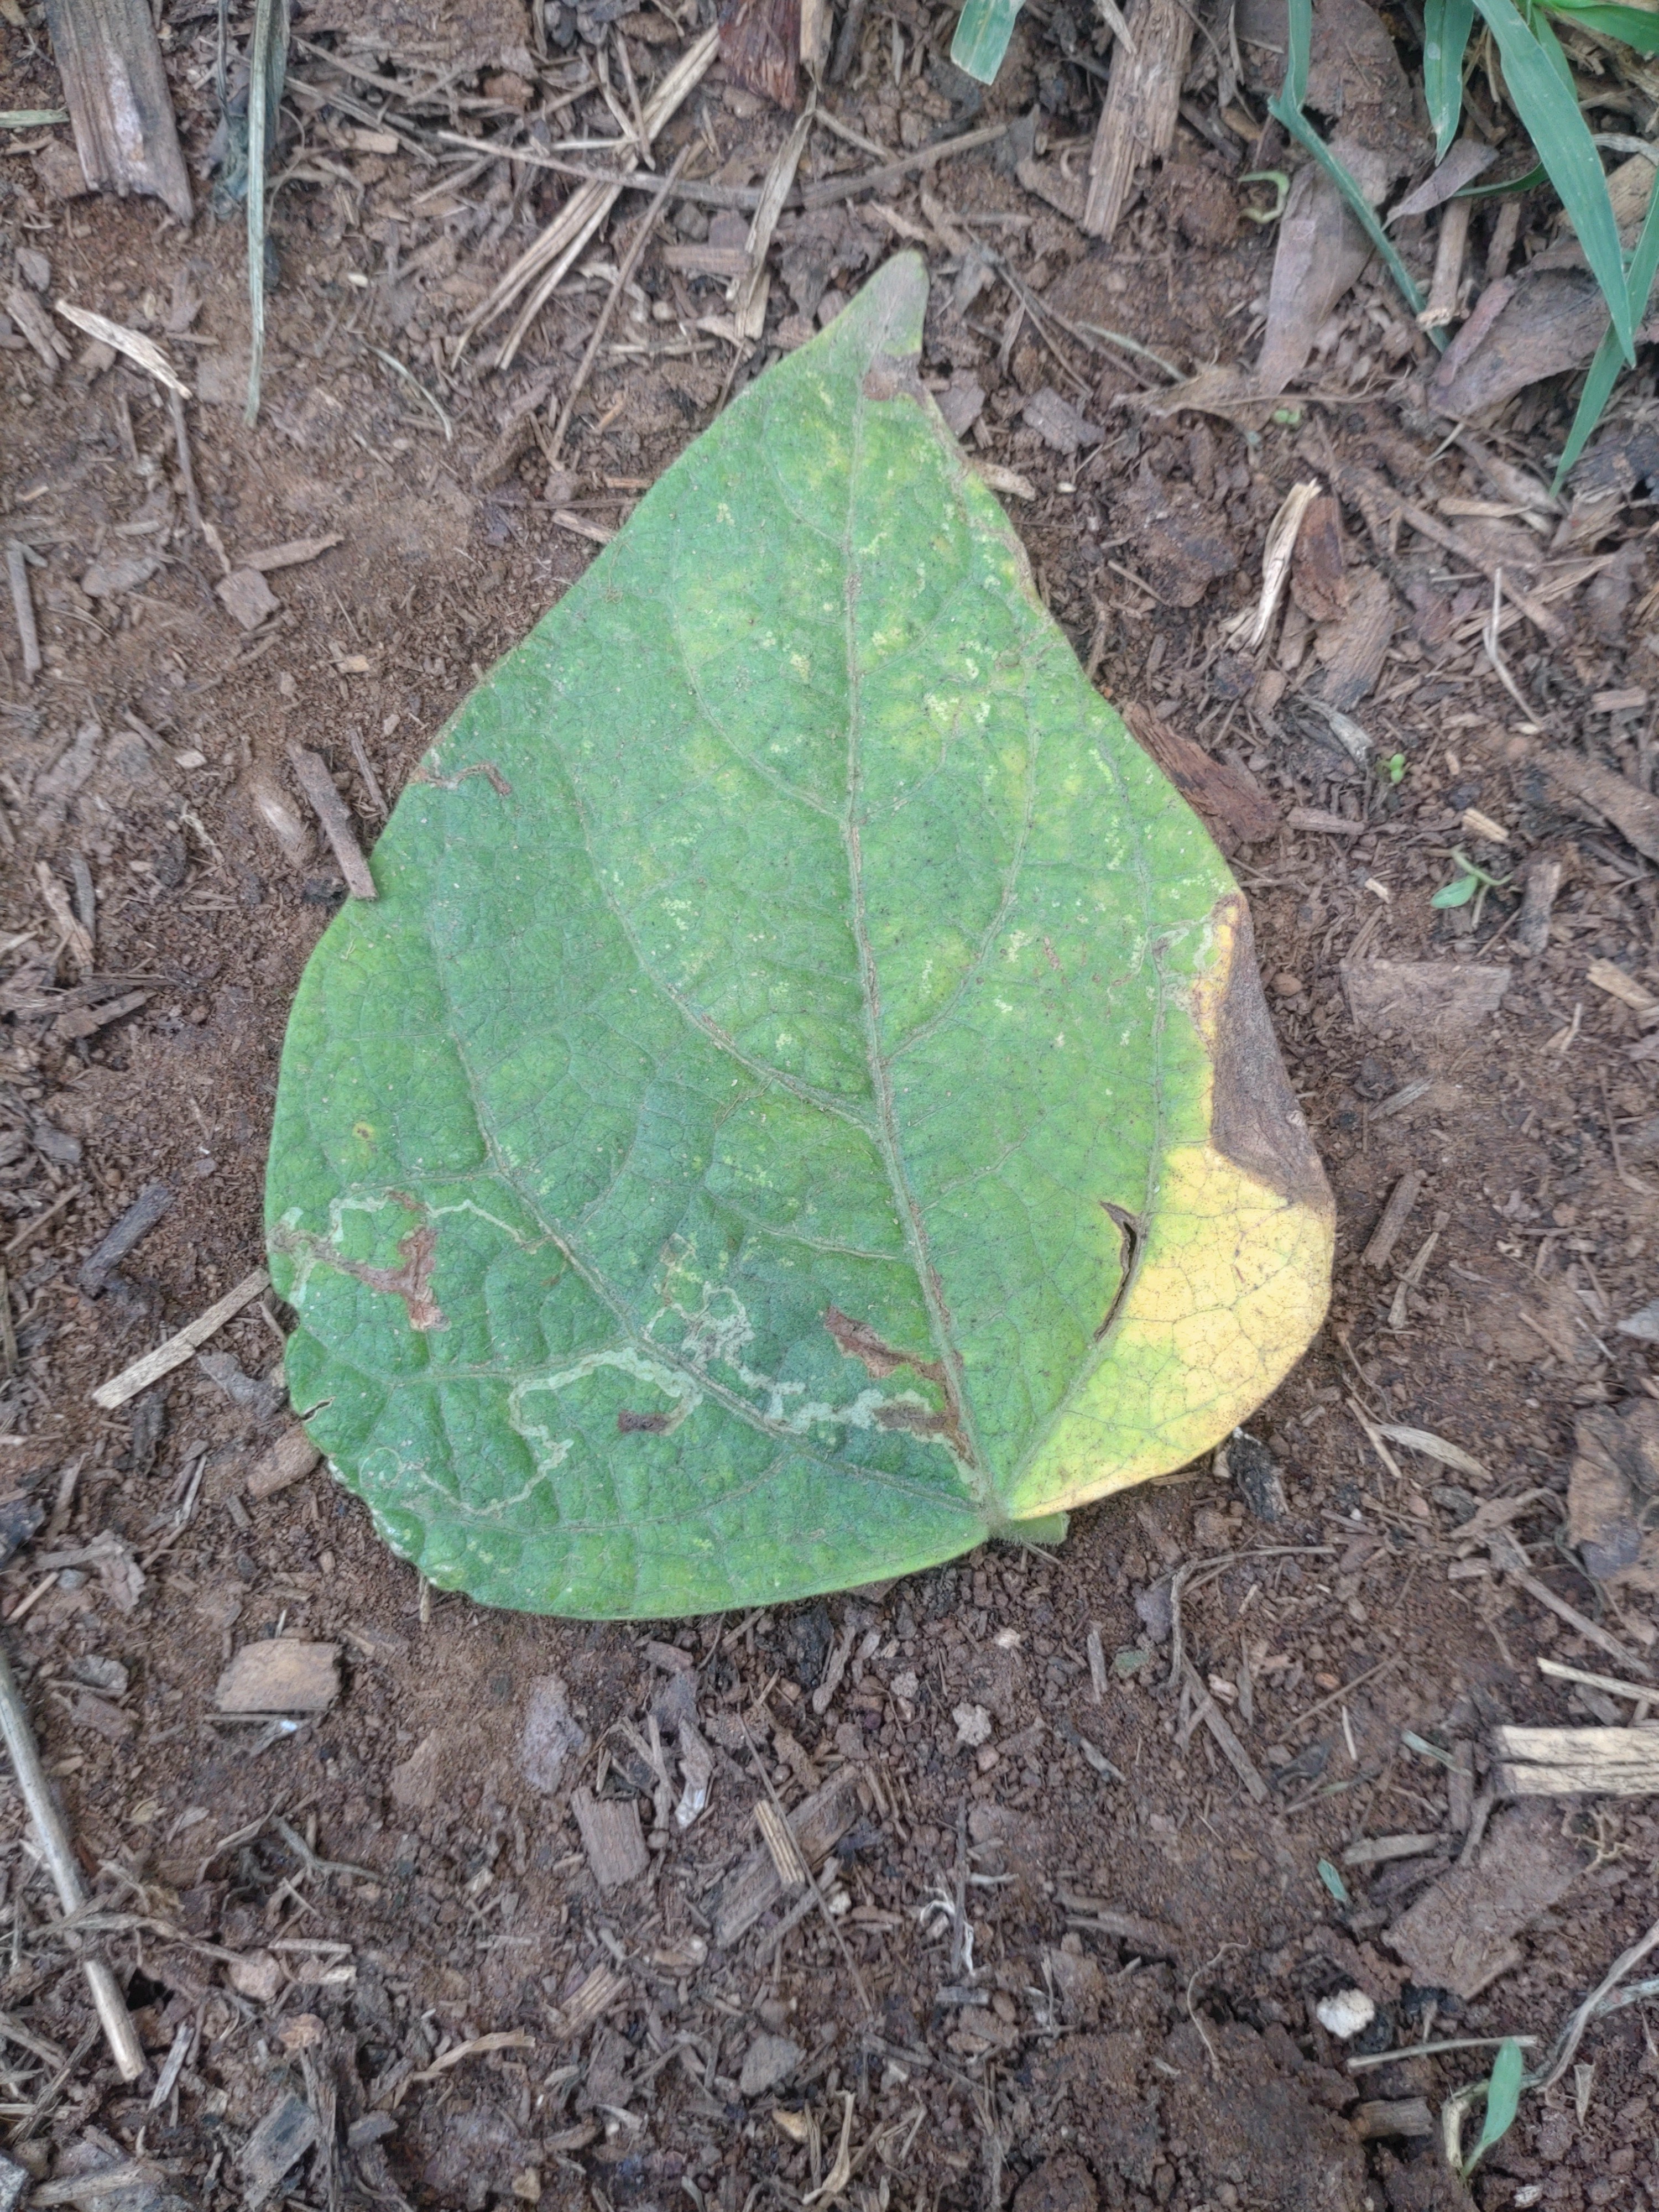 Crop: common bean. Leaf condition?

rust
